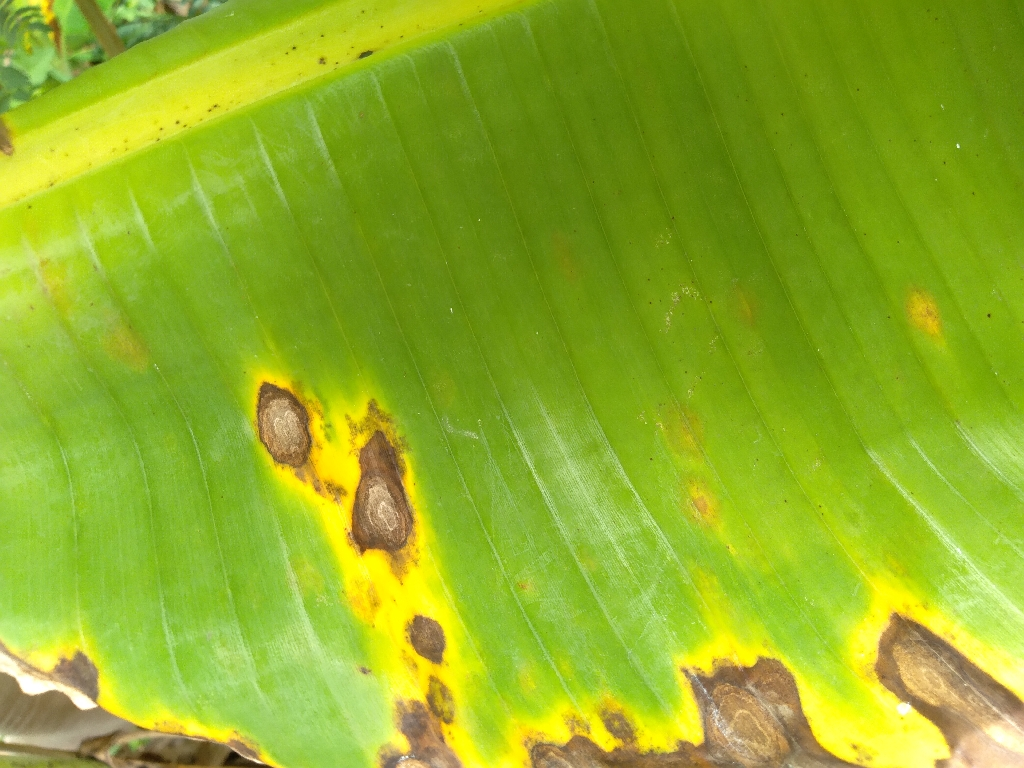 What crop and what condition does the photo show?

banana, black sigatoka
